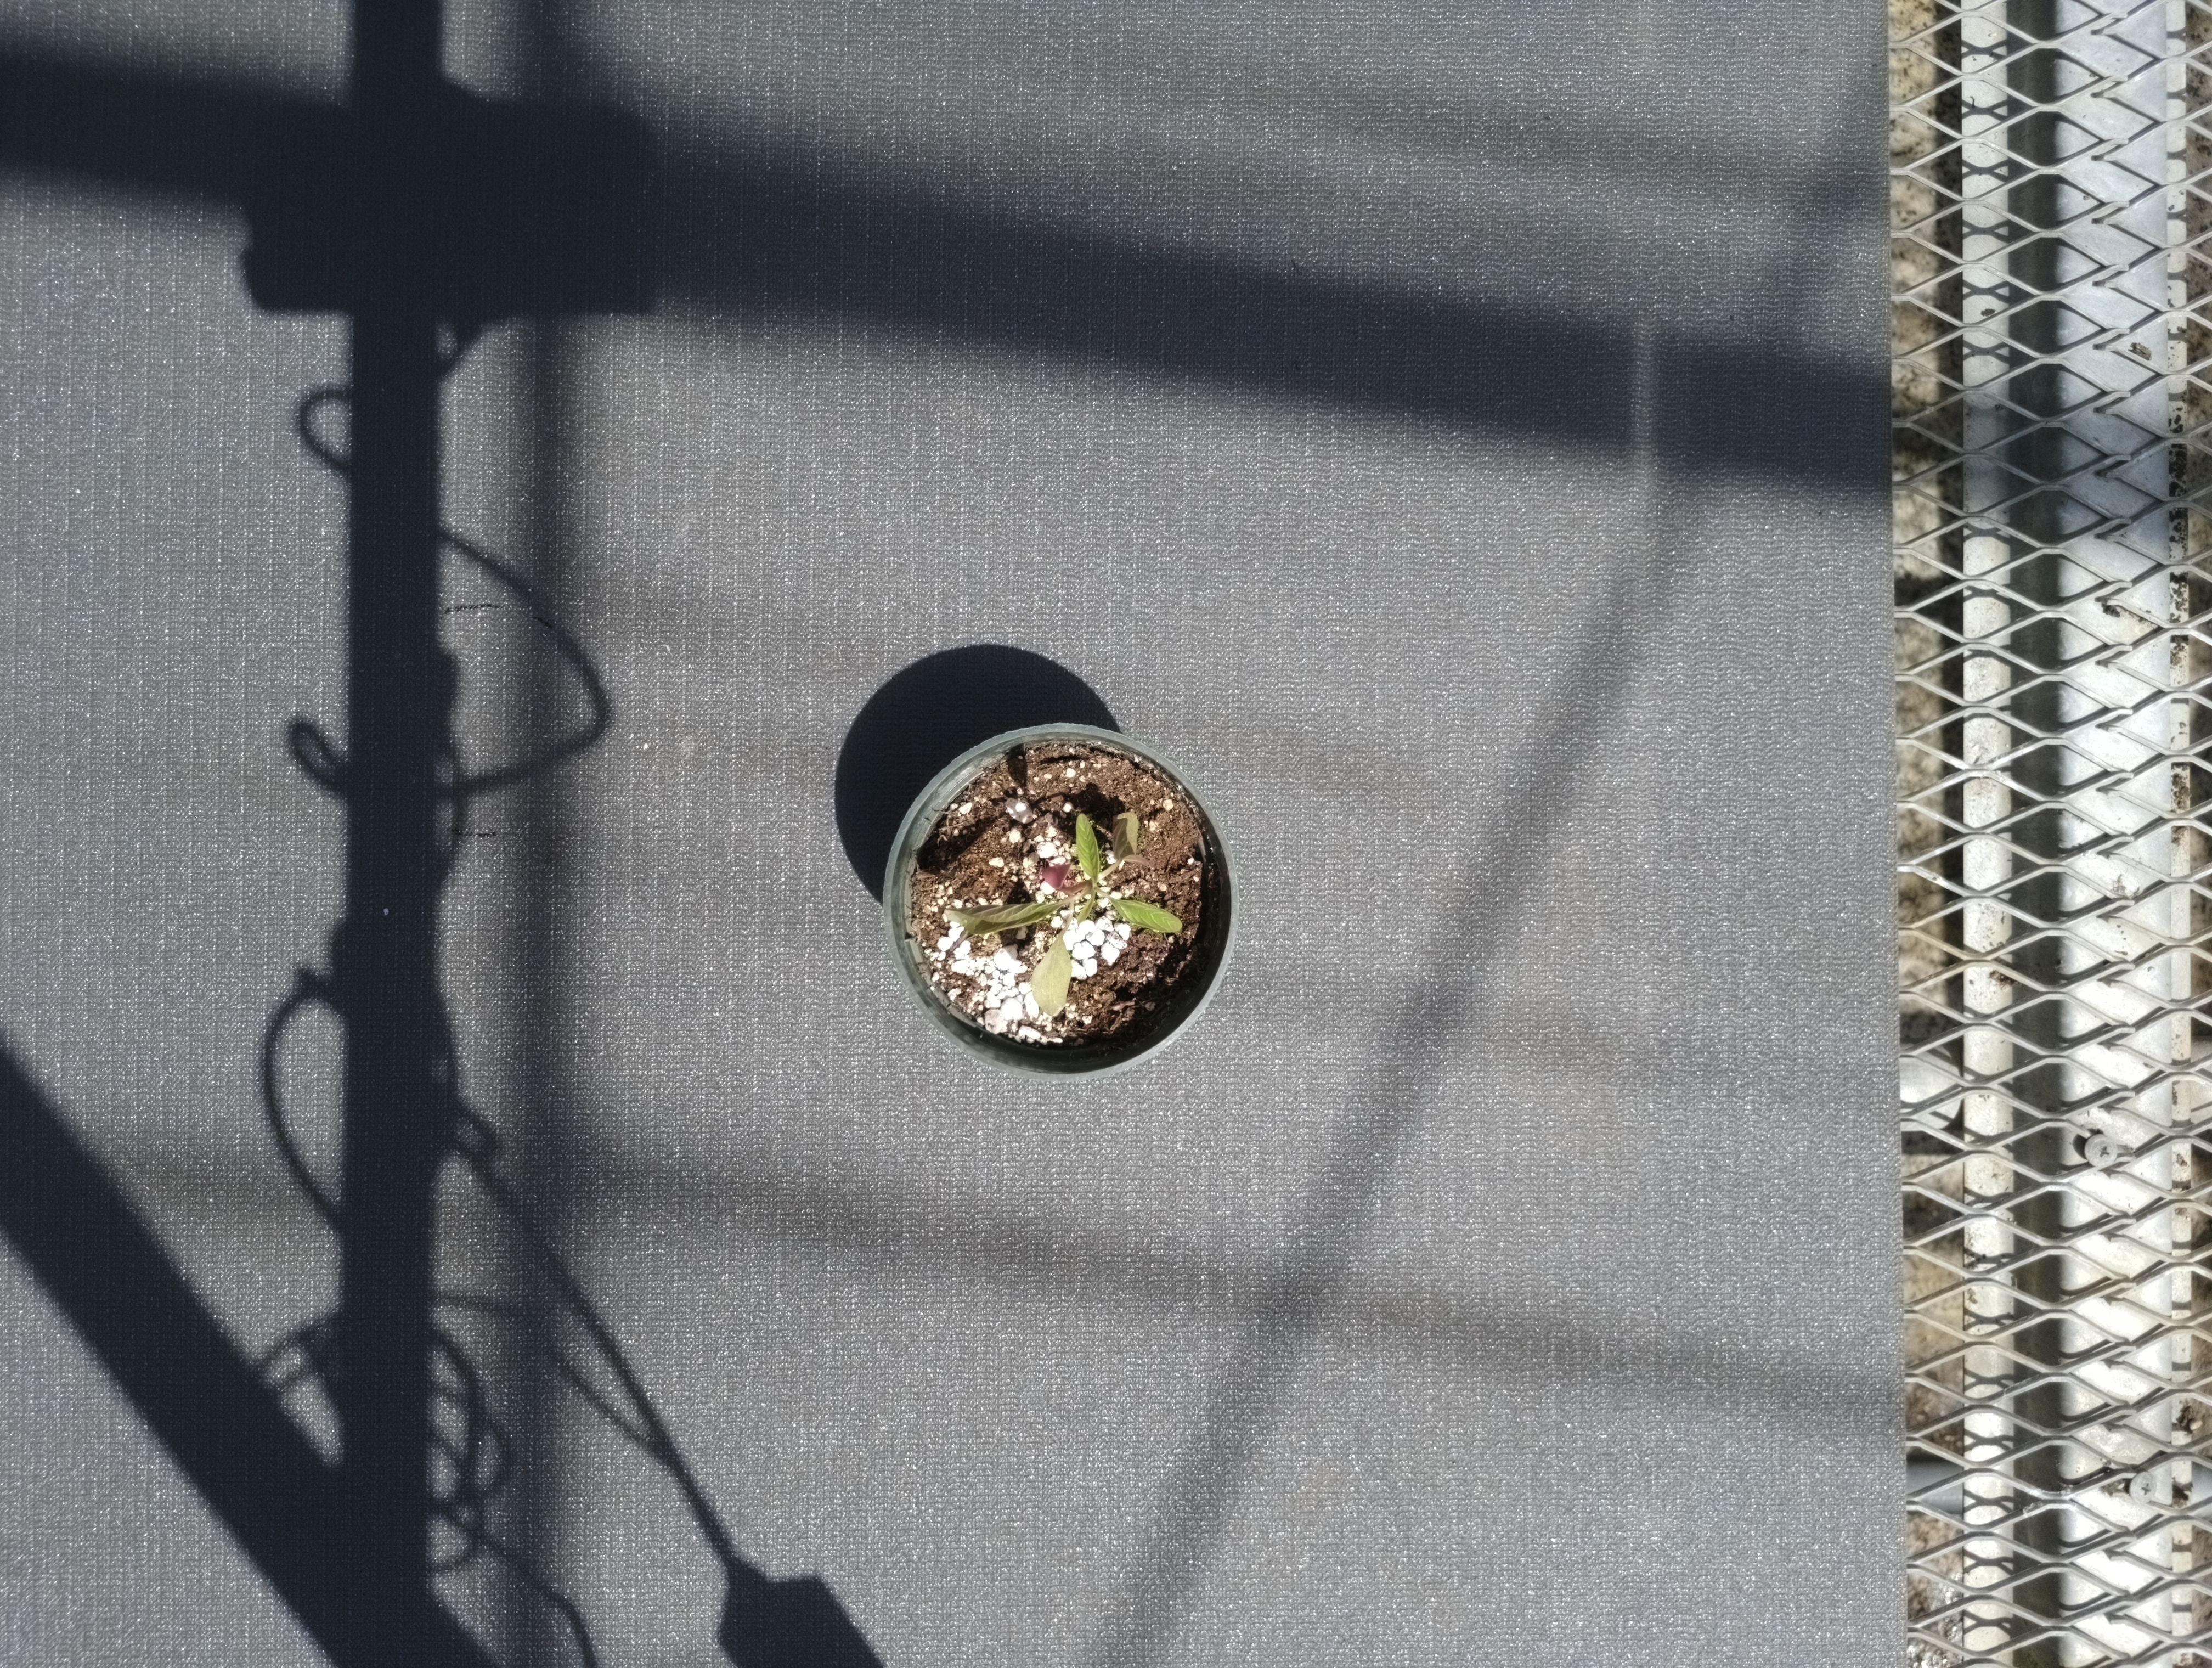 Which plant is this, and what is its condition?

waterhemp, chlorosis only
